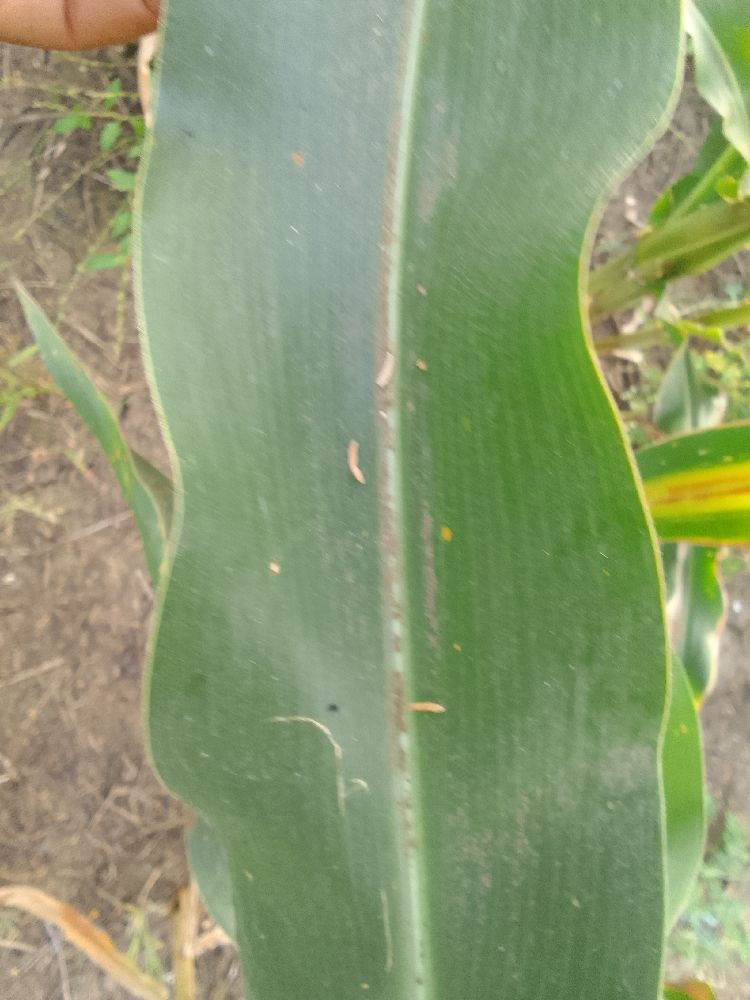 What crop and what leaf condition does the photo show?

maize, healthy
